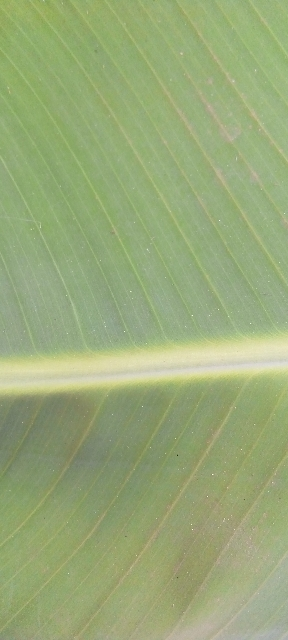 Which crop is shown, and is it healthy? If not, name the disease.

banana, healthy
